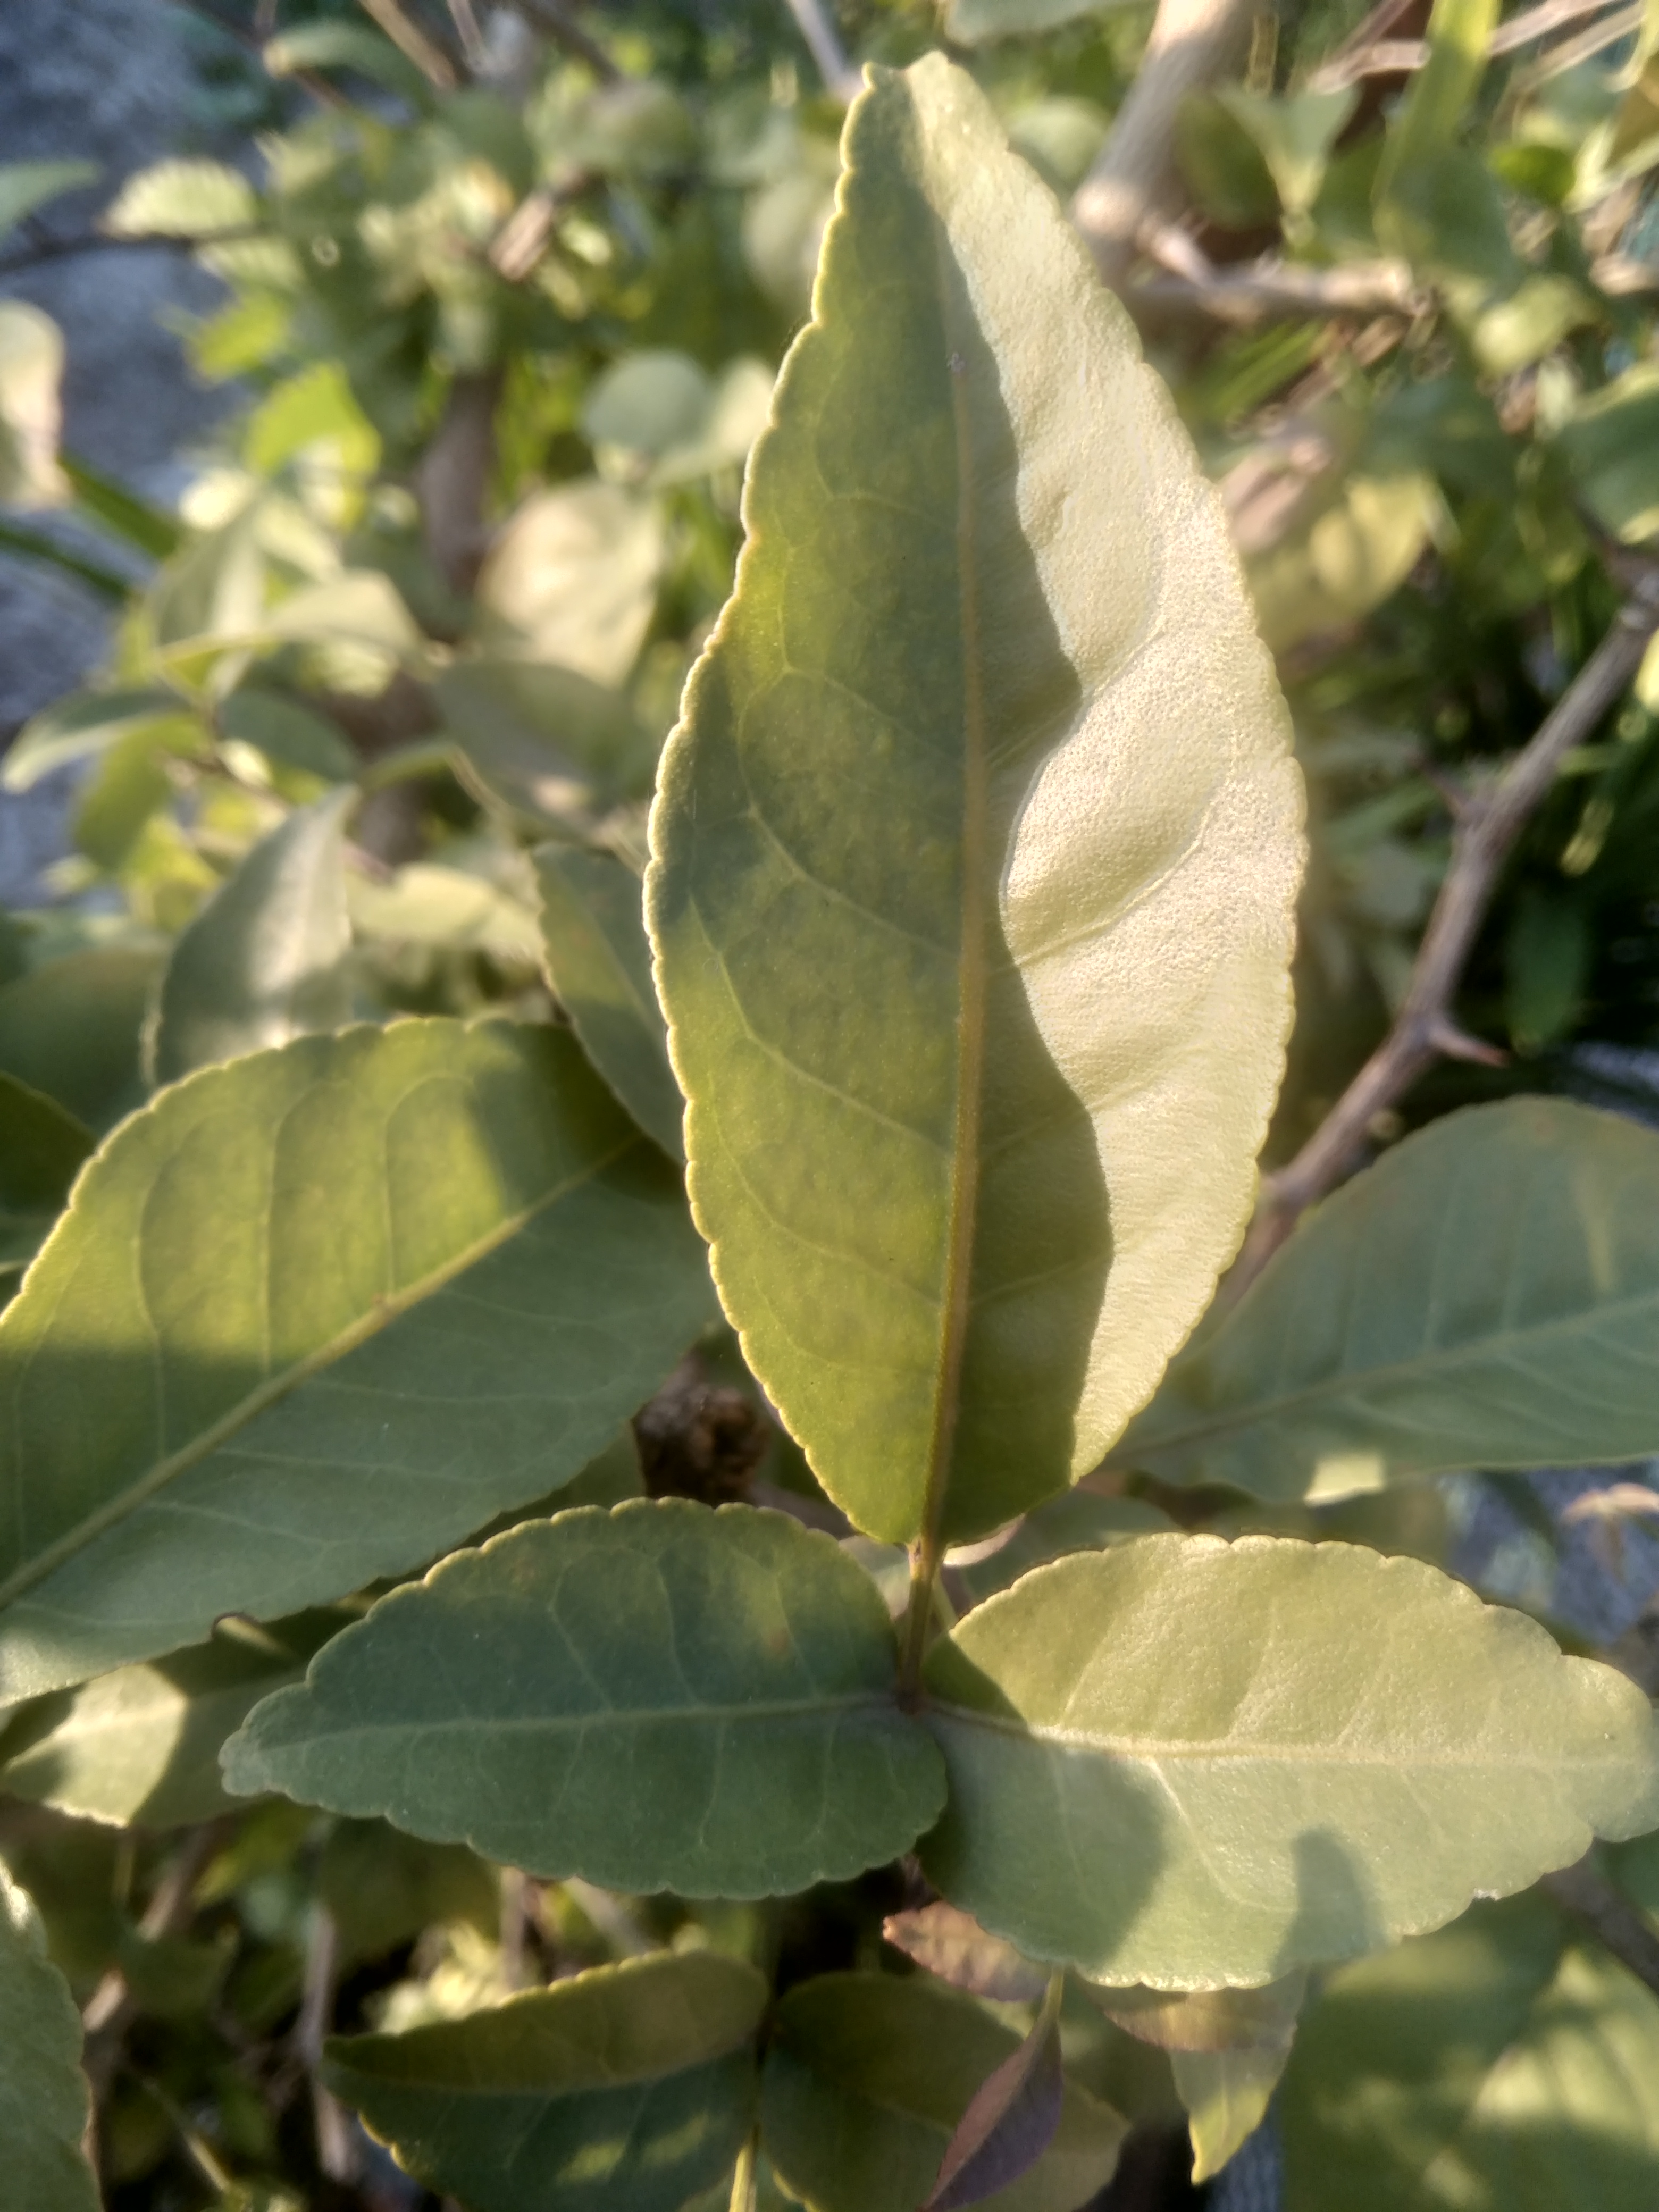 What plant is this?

wood apple
